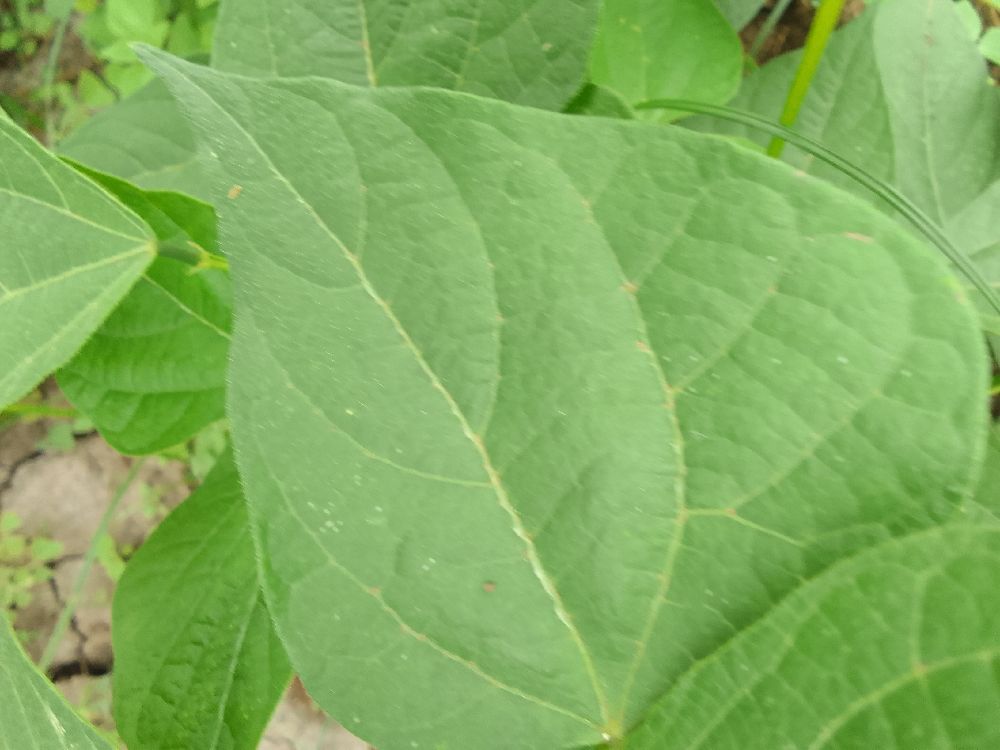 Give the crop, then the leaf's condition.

common bean, healthy
